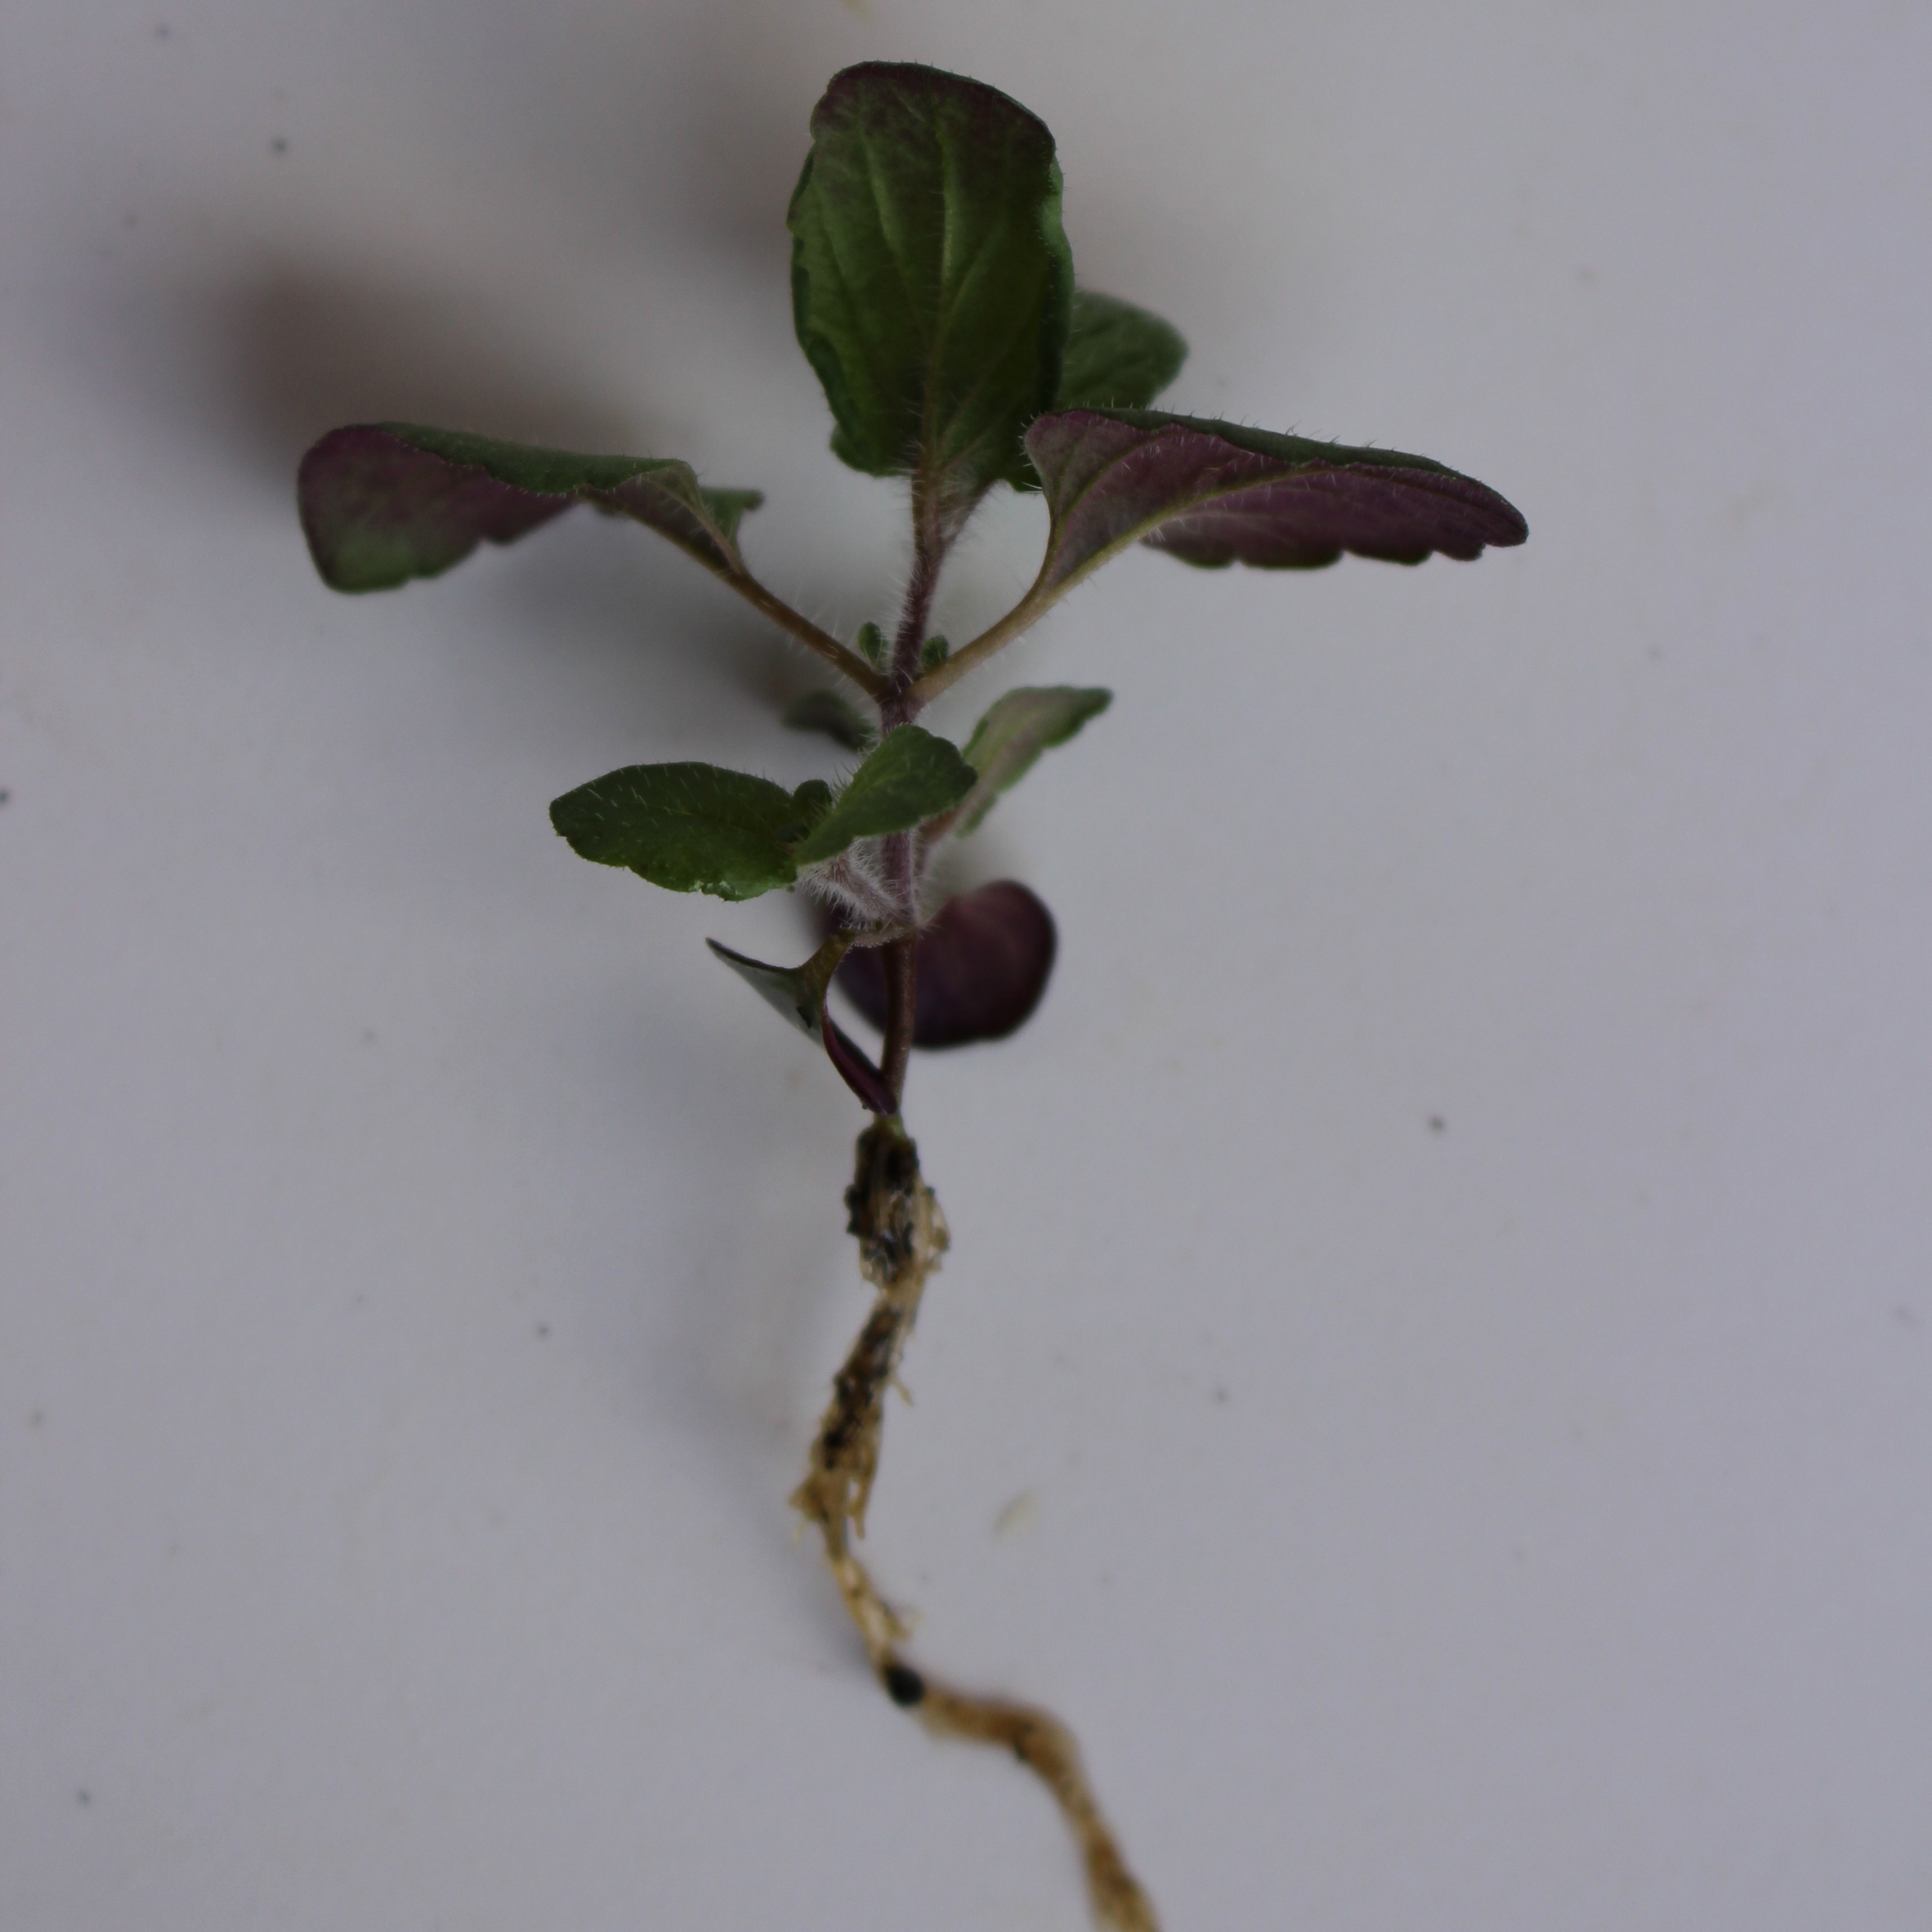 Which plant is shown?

Veronica persica
